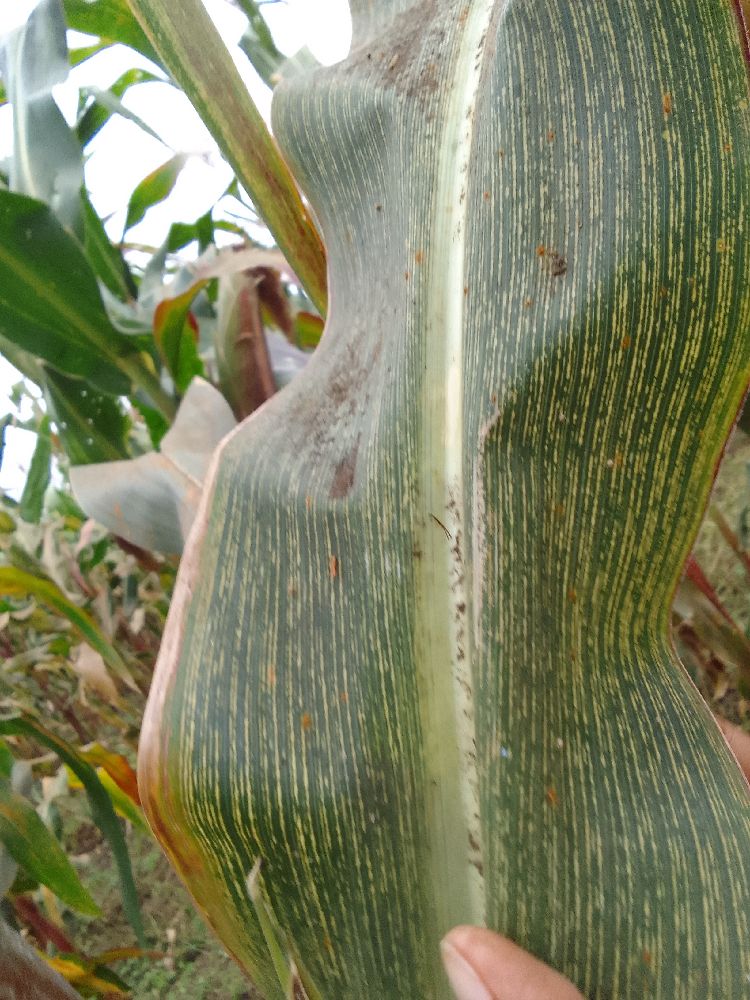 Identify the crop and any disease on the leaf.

maize, maize streak virus
